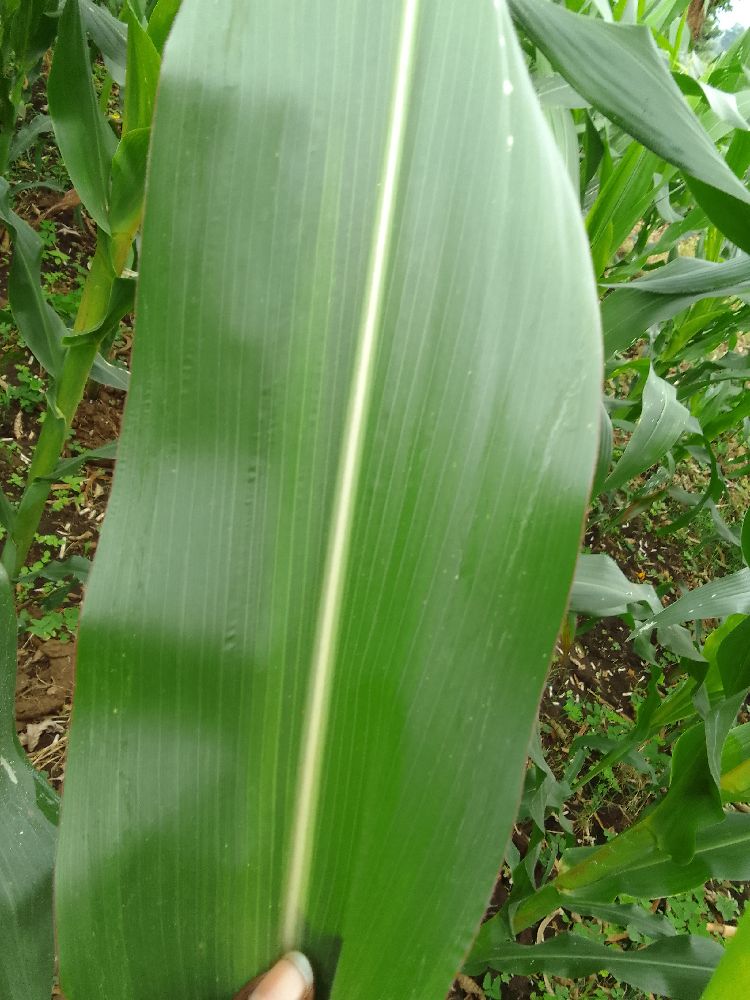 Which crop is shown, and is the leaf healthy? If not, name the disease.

maize, healthy
